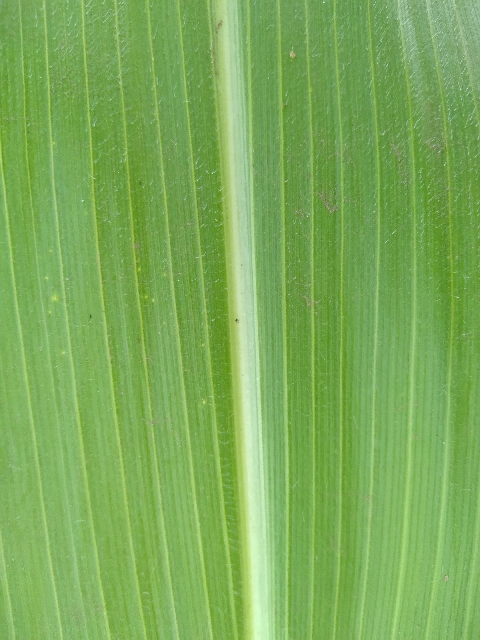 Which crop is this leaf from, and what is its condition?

maize, healthy
